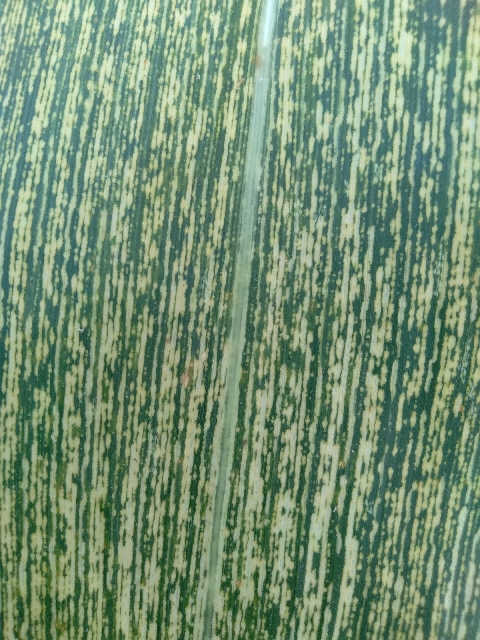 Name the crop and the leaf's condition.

maize, maize streak virus
